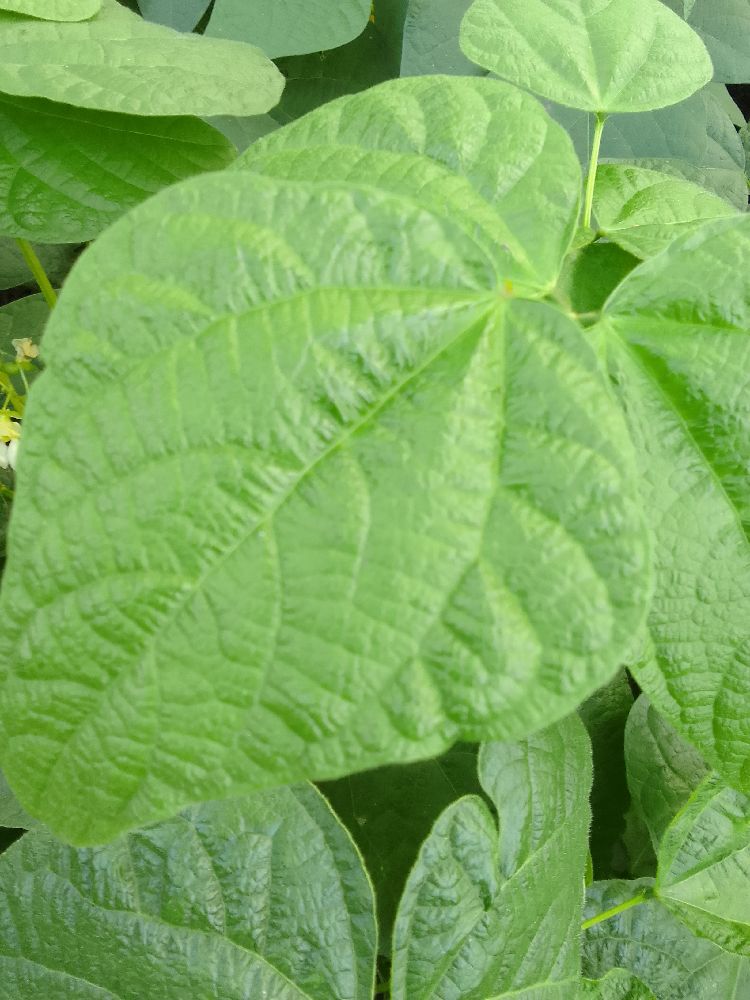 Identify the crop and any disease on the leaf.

common bean, healthy
